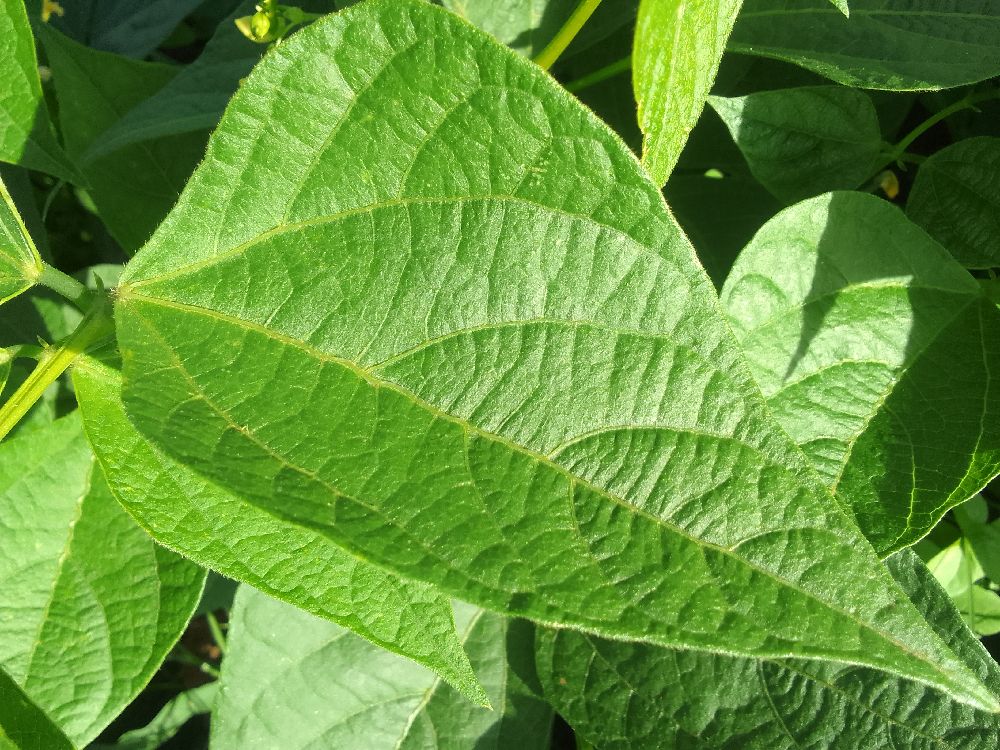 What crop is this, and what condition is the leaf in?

common bean, healthy
